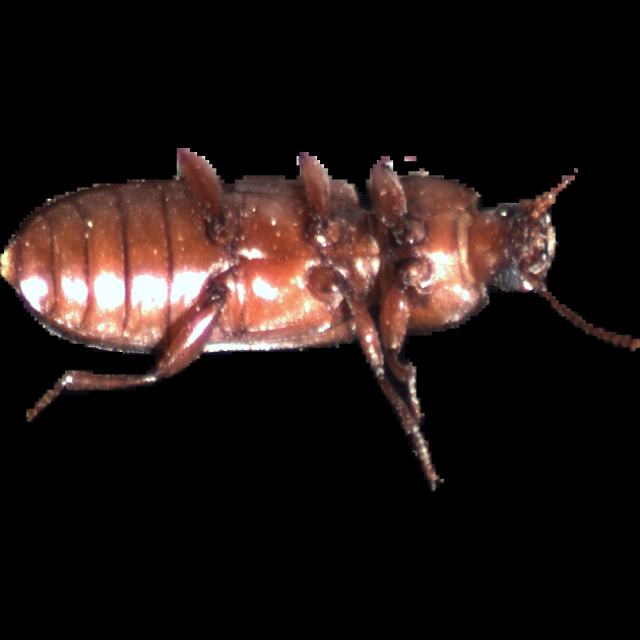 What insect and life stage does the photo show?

mealworm beetle
